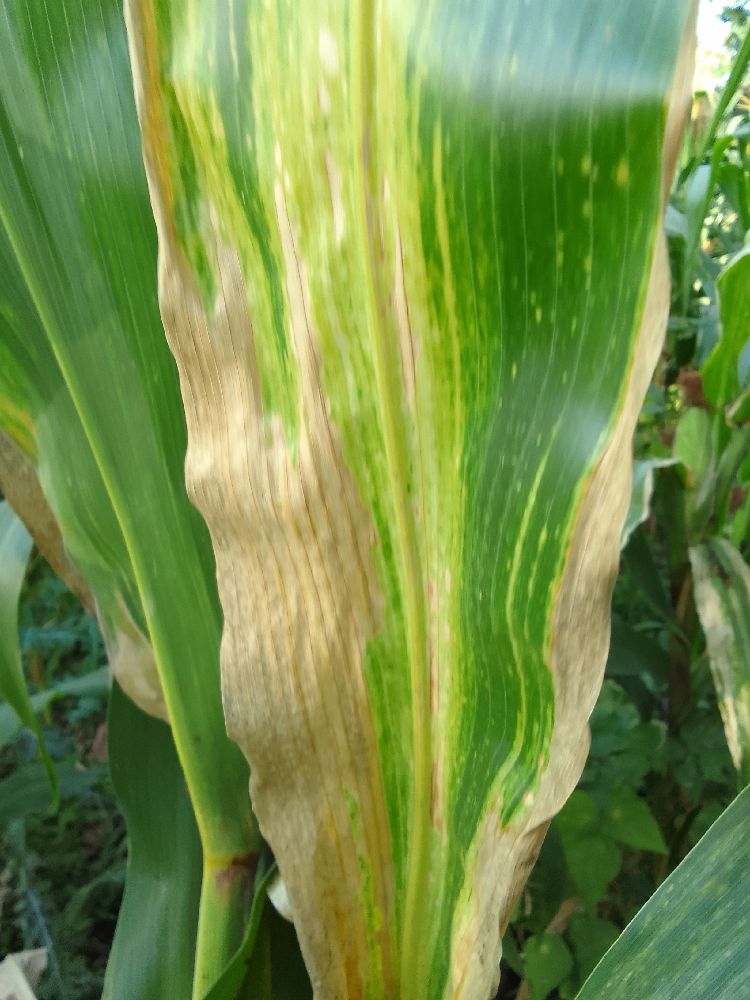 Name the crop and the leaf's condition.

maize, maize lethal necrosis
